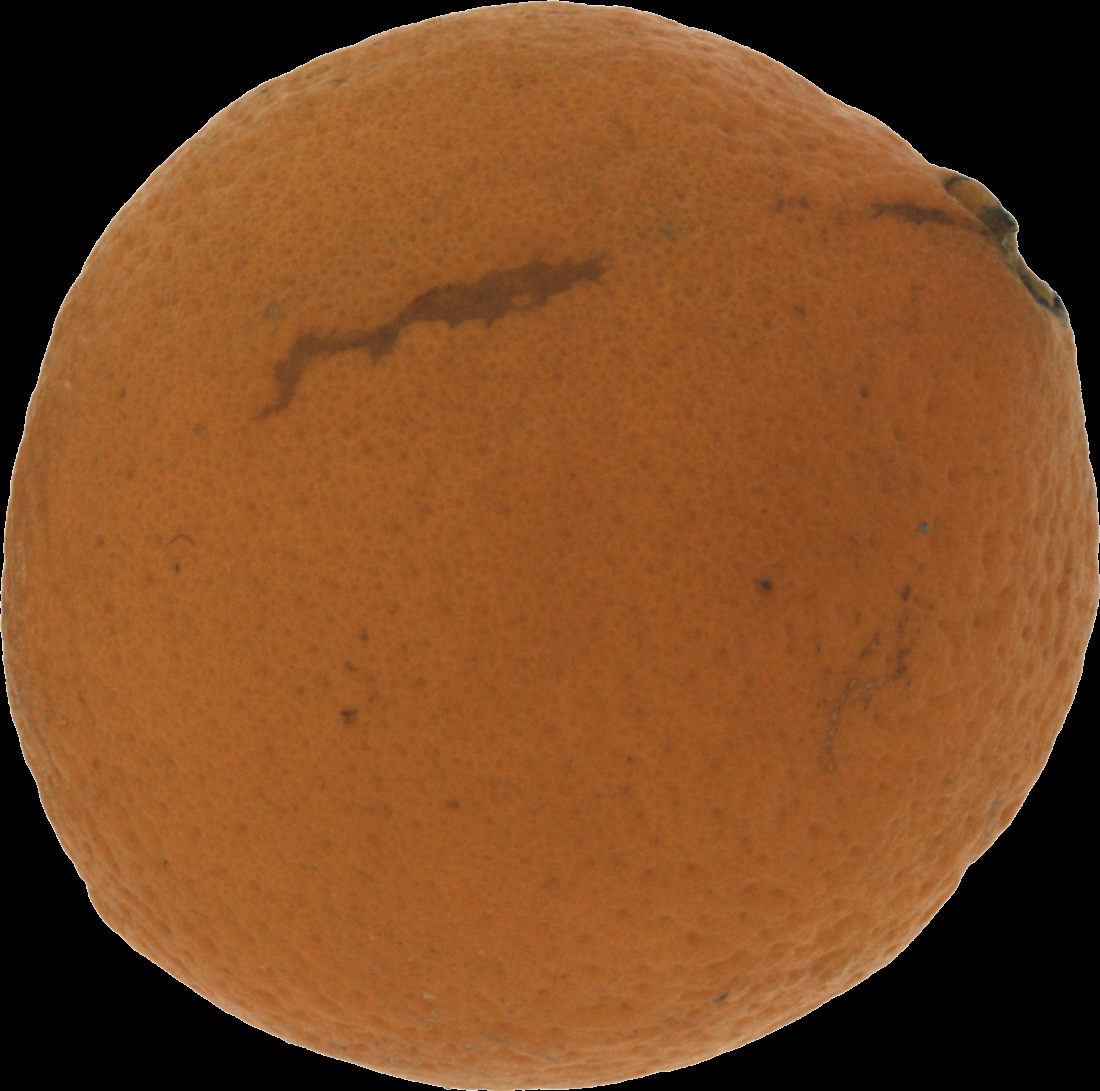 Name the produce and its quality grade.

orange, bad
